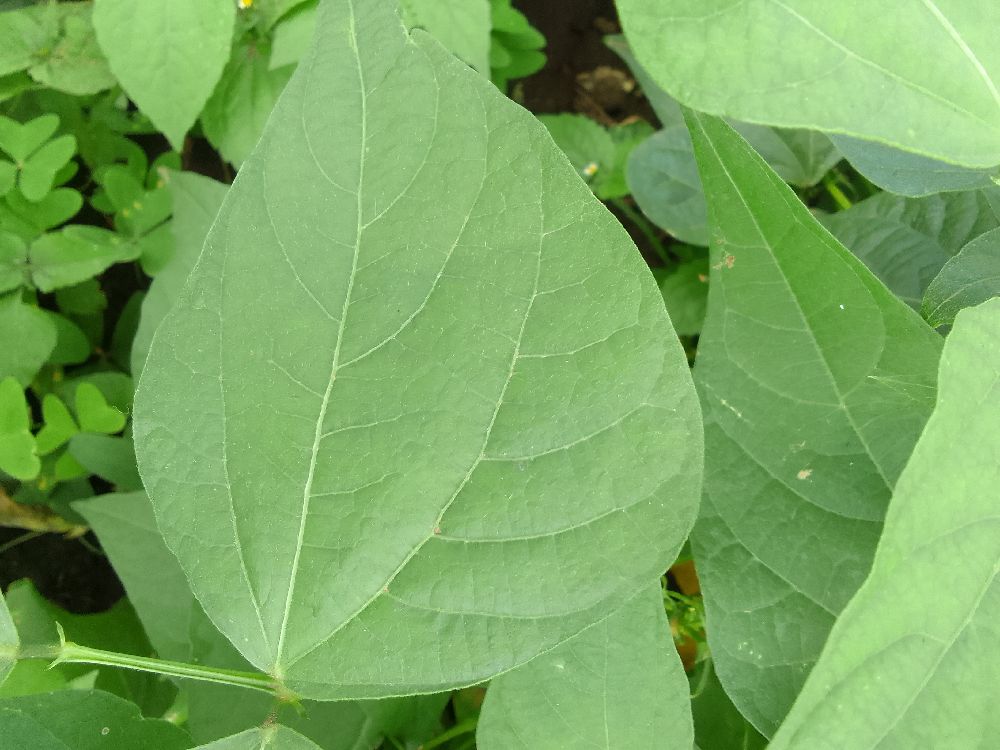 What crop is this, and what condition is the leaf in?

common bean, healthy
